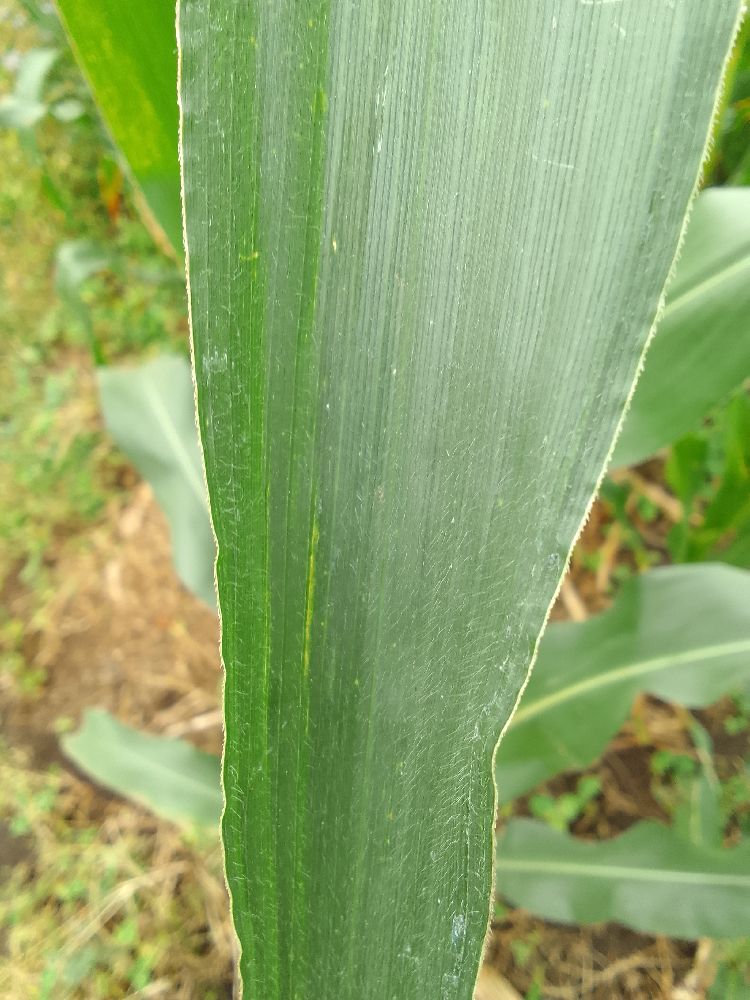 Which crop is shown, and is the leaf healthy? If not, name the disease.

maize, healthy
